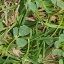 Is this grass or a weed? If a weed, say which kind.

unstructured weed
